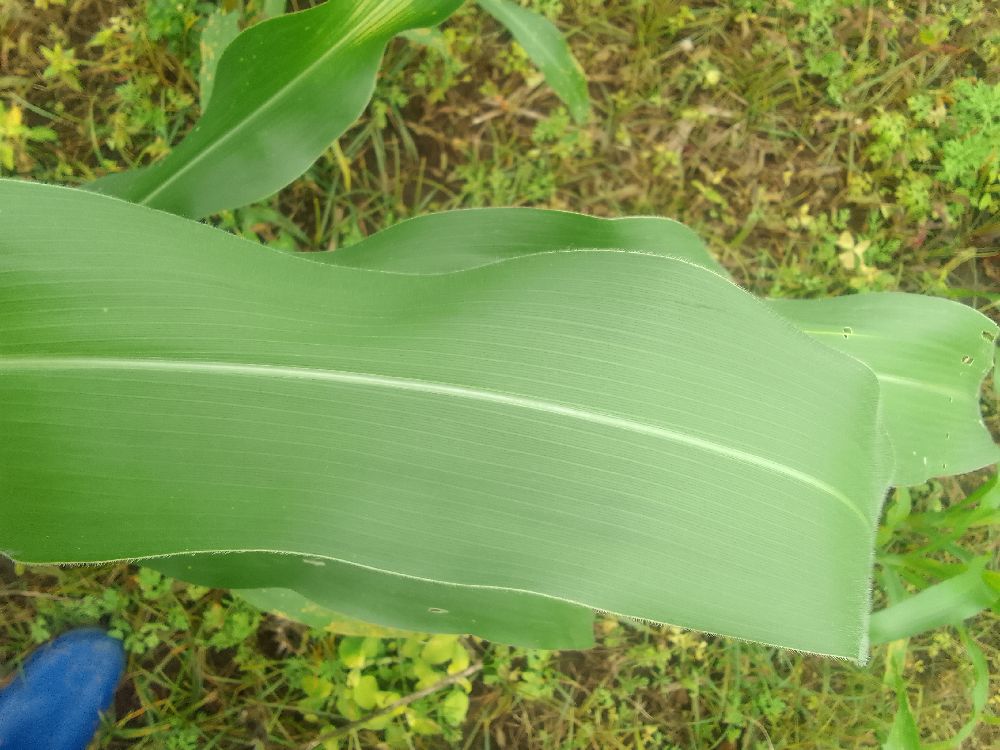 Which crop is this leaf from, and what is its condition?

maize, healthy
